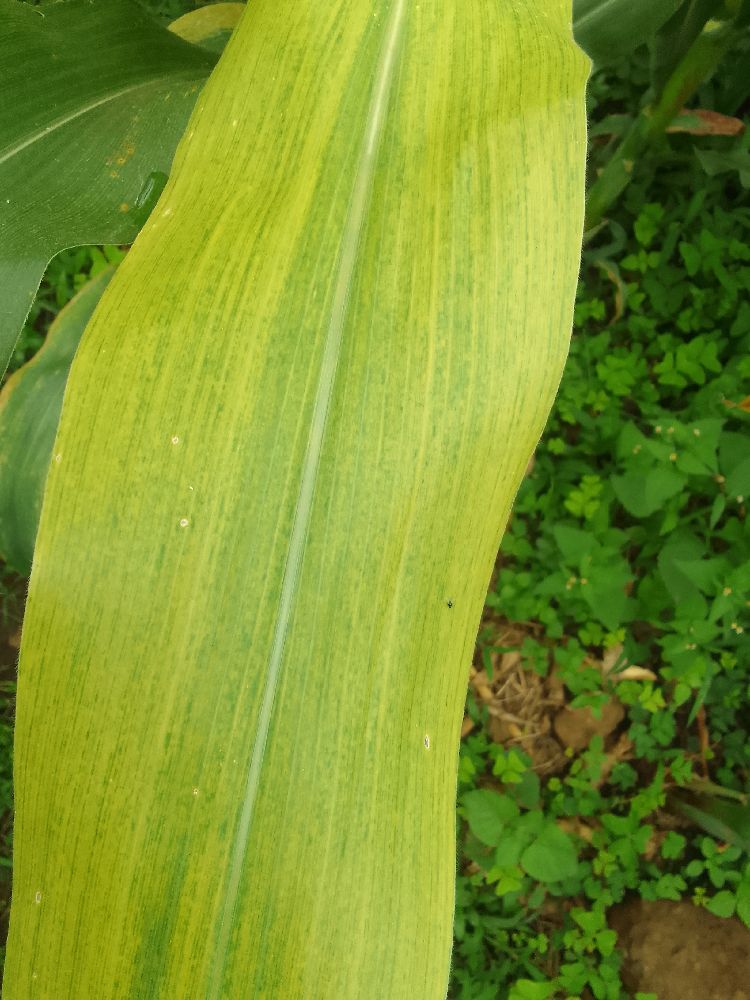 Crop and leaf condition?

maize, maize lethal necrosis
